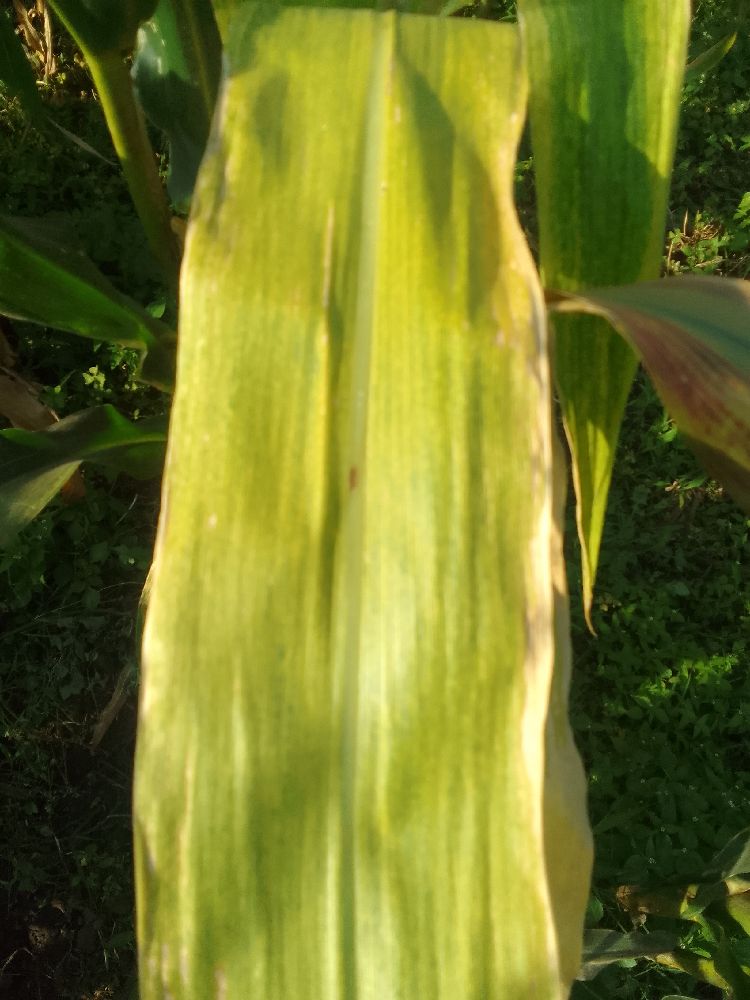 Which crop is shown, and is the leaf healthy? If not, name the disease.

maize, maize lethal necrosis
